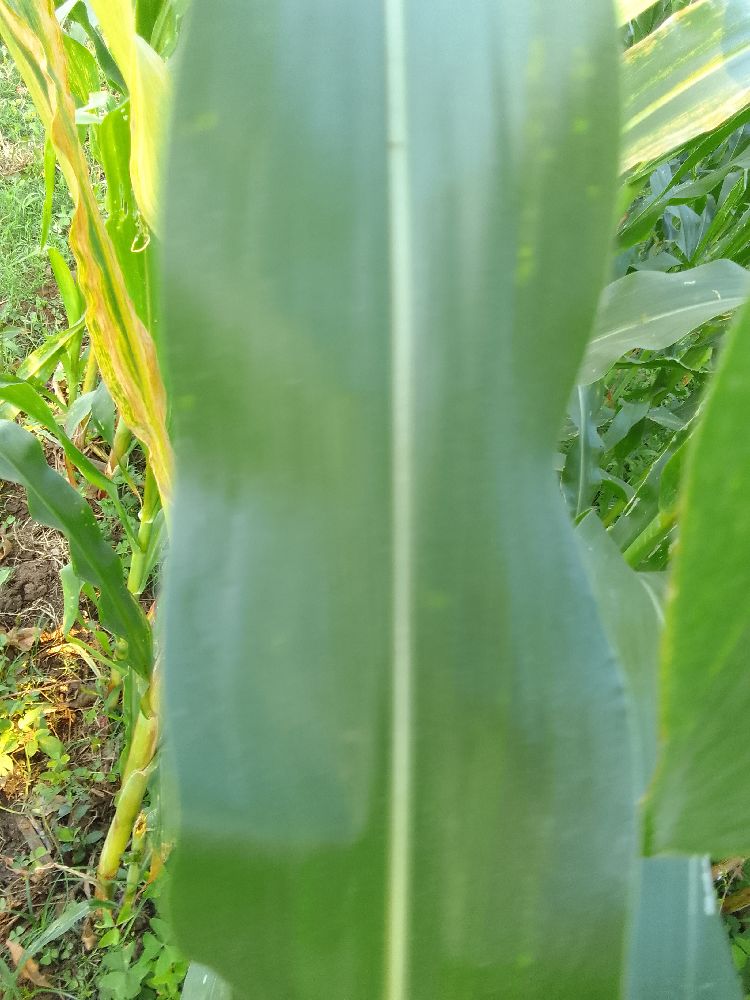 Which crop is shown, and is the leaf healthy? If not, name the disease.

maize, healthy
